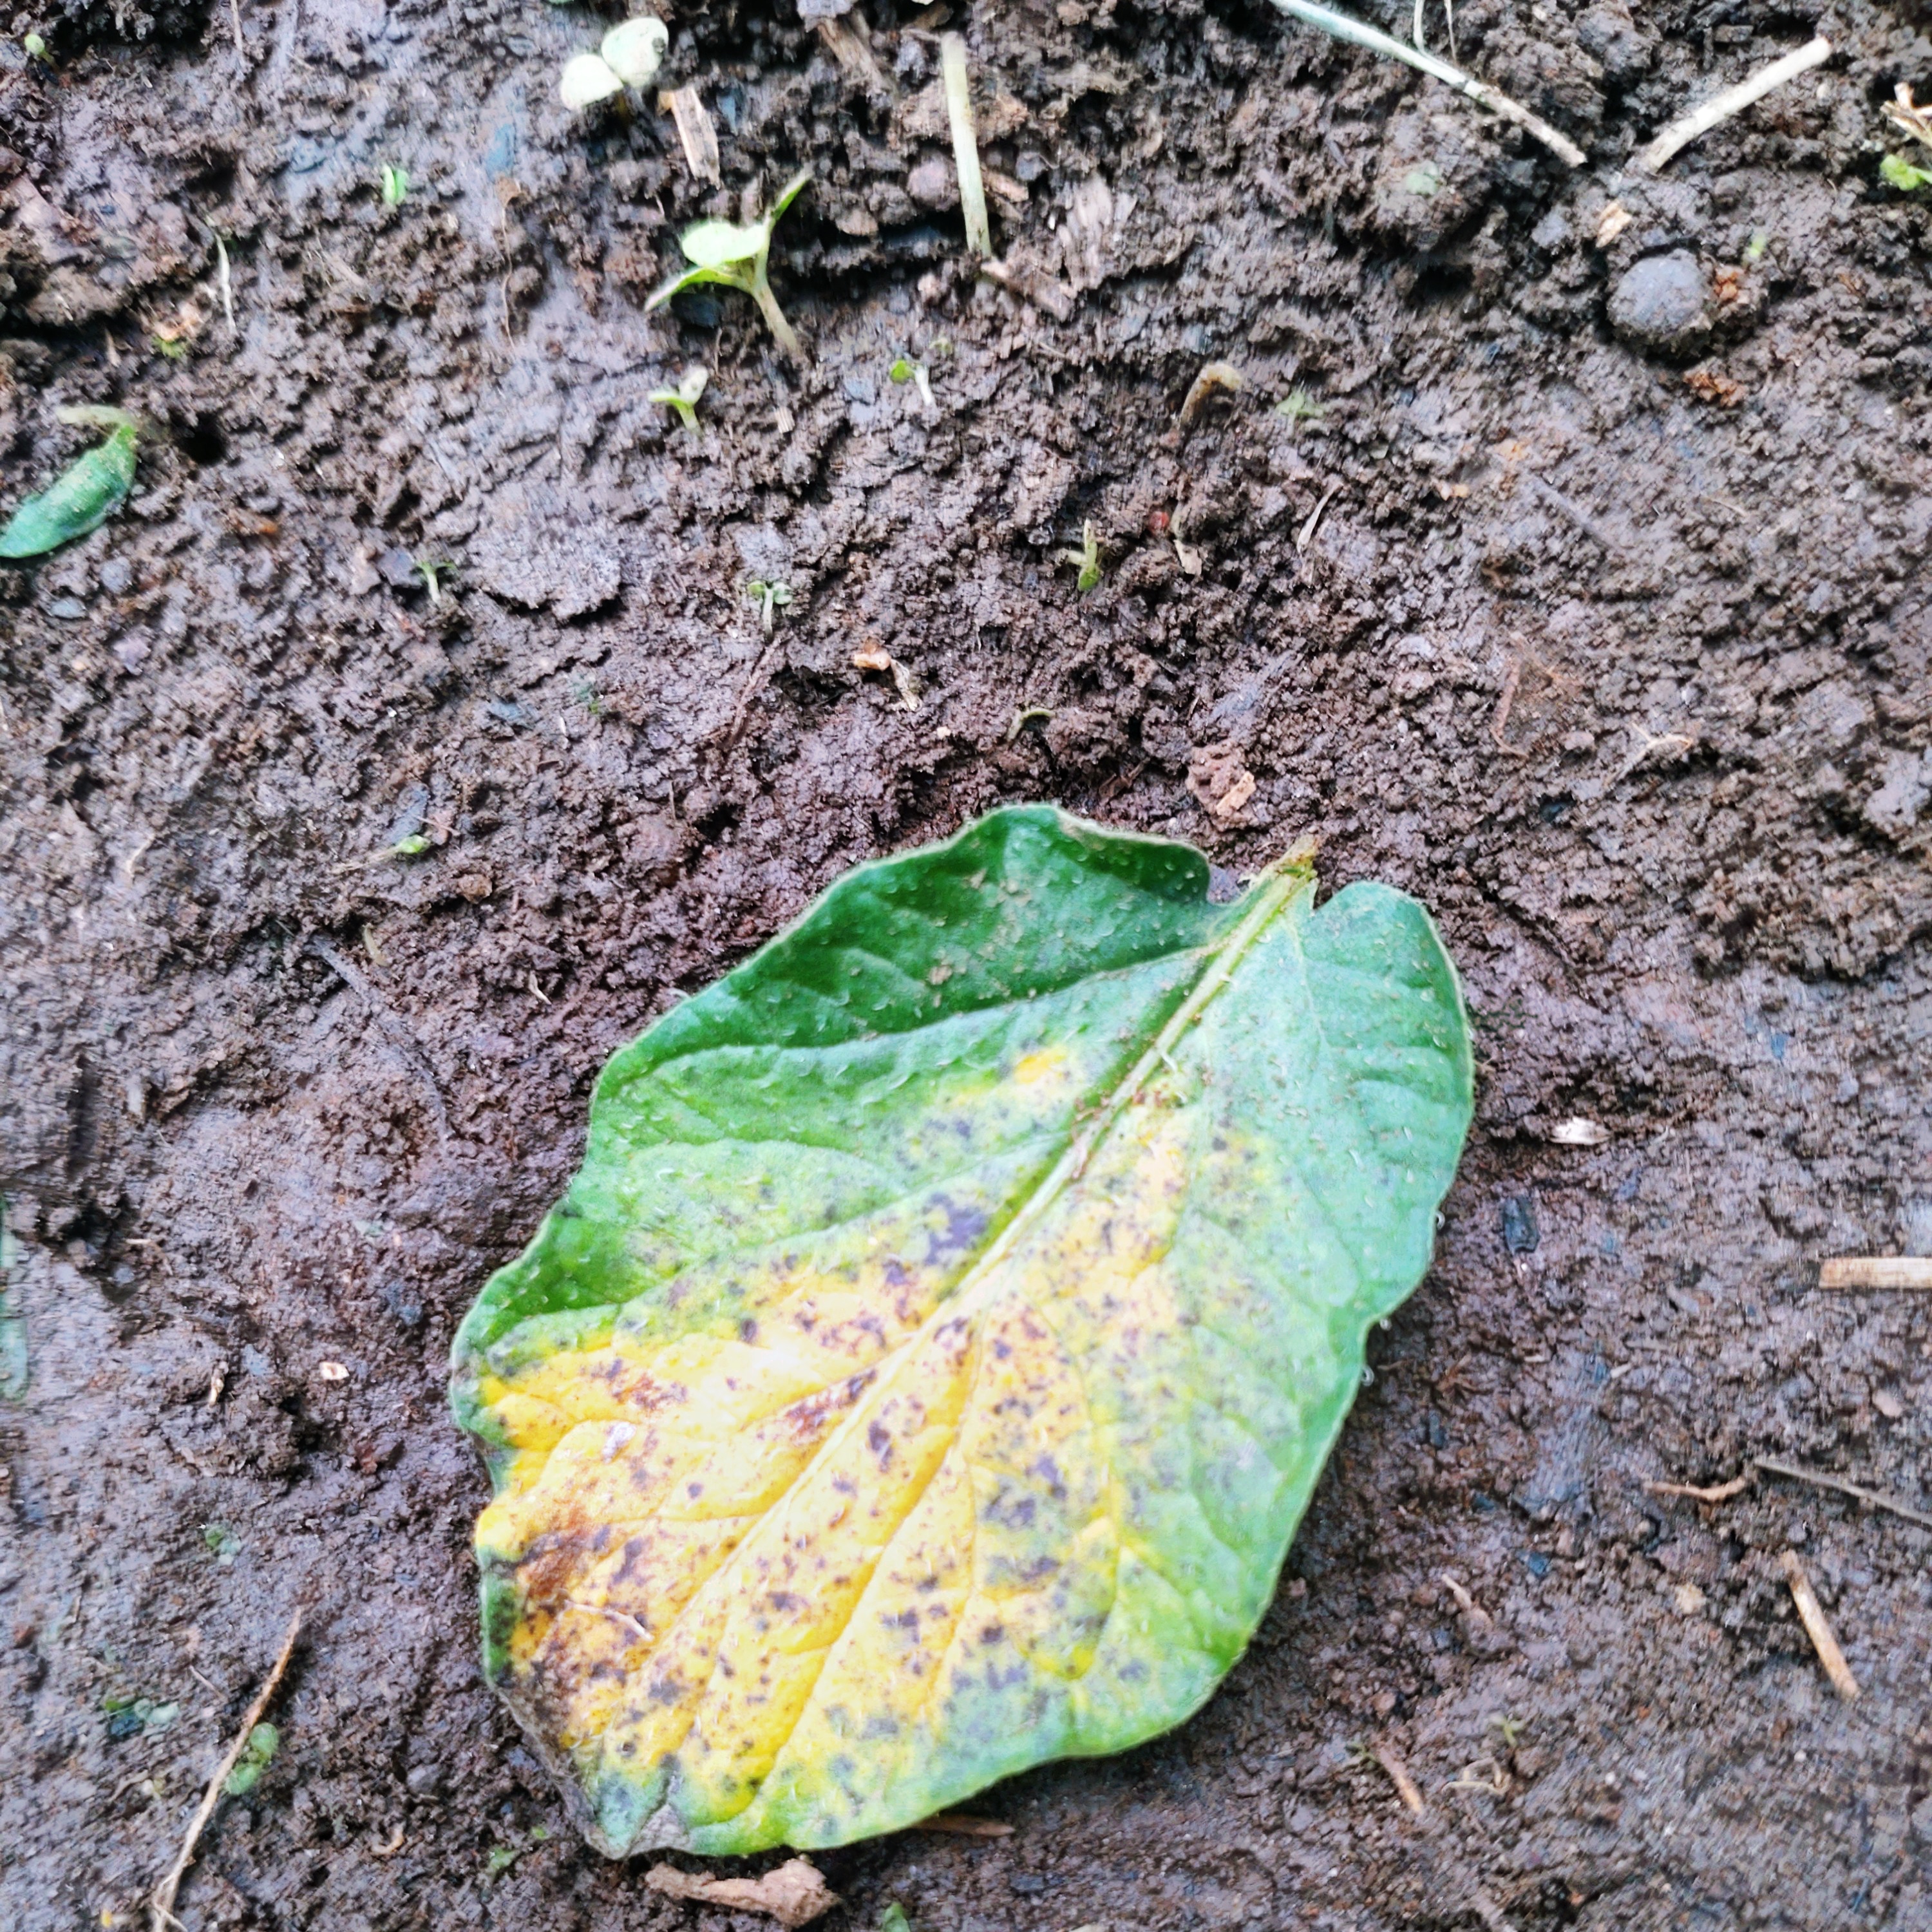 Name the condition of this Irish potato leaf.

late blight
